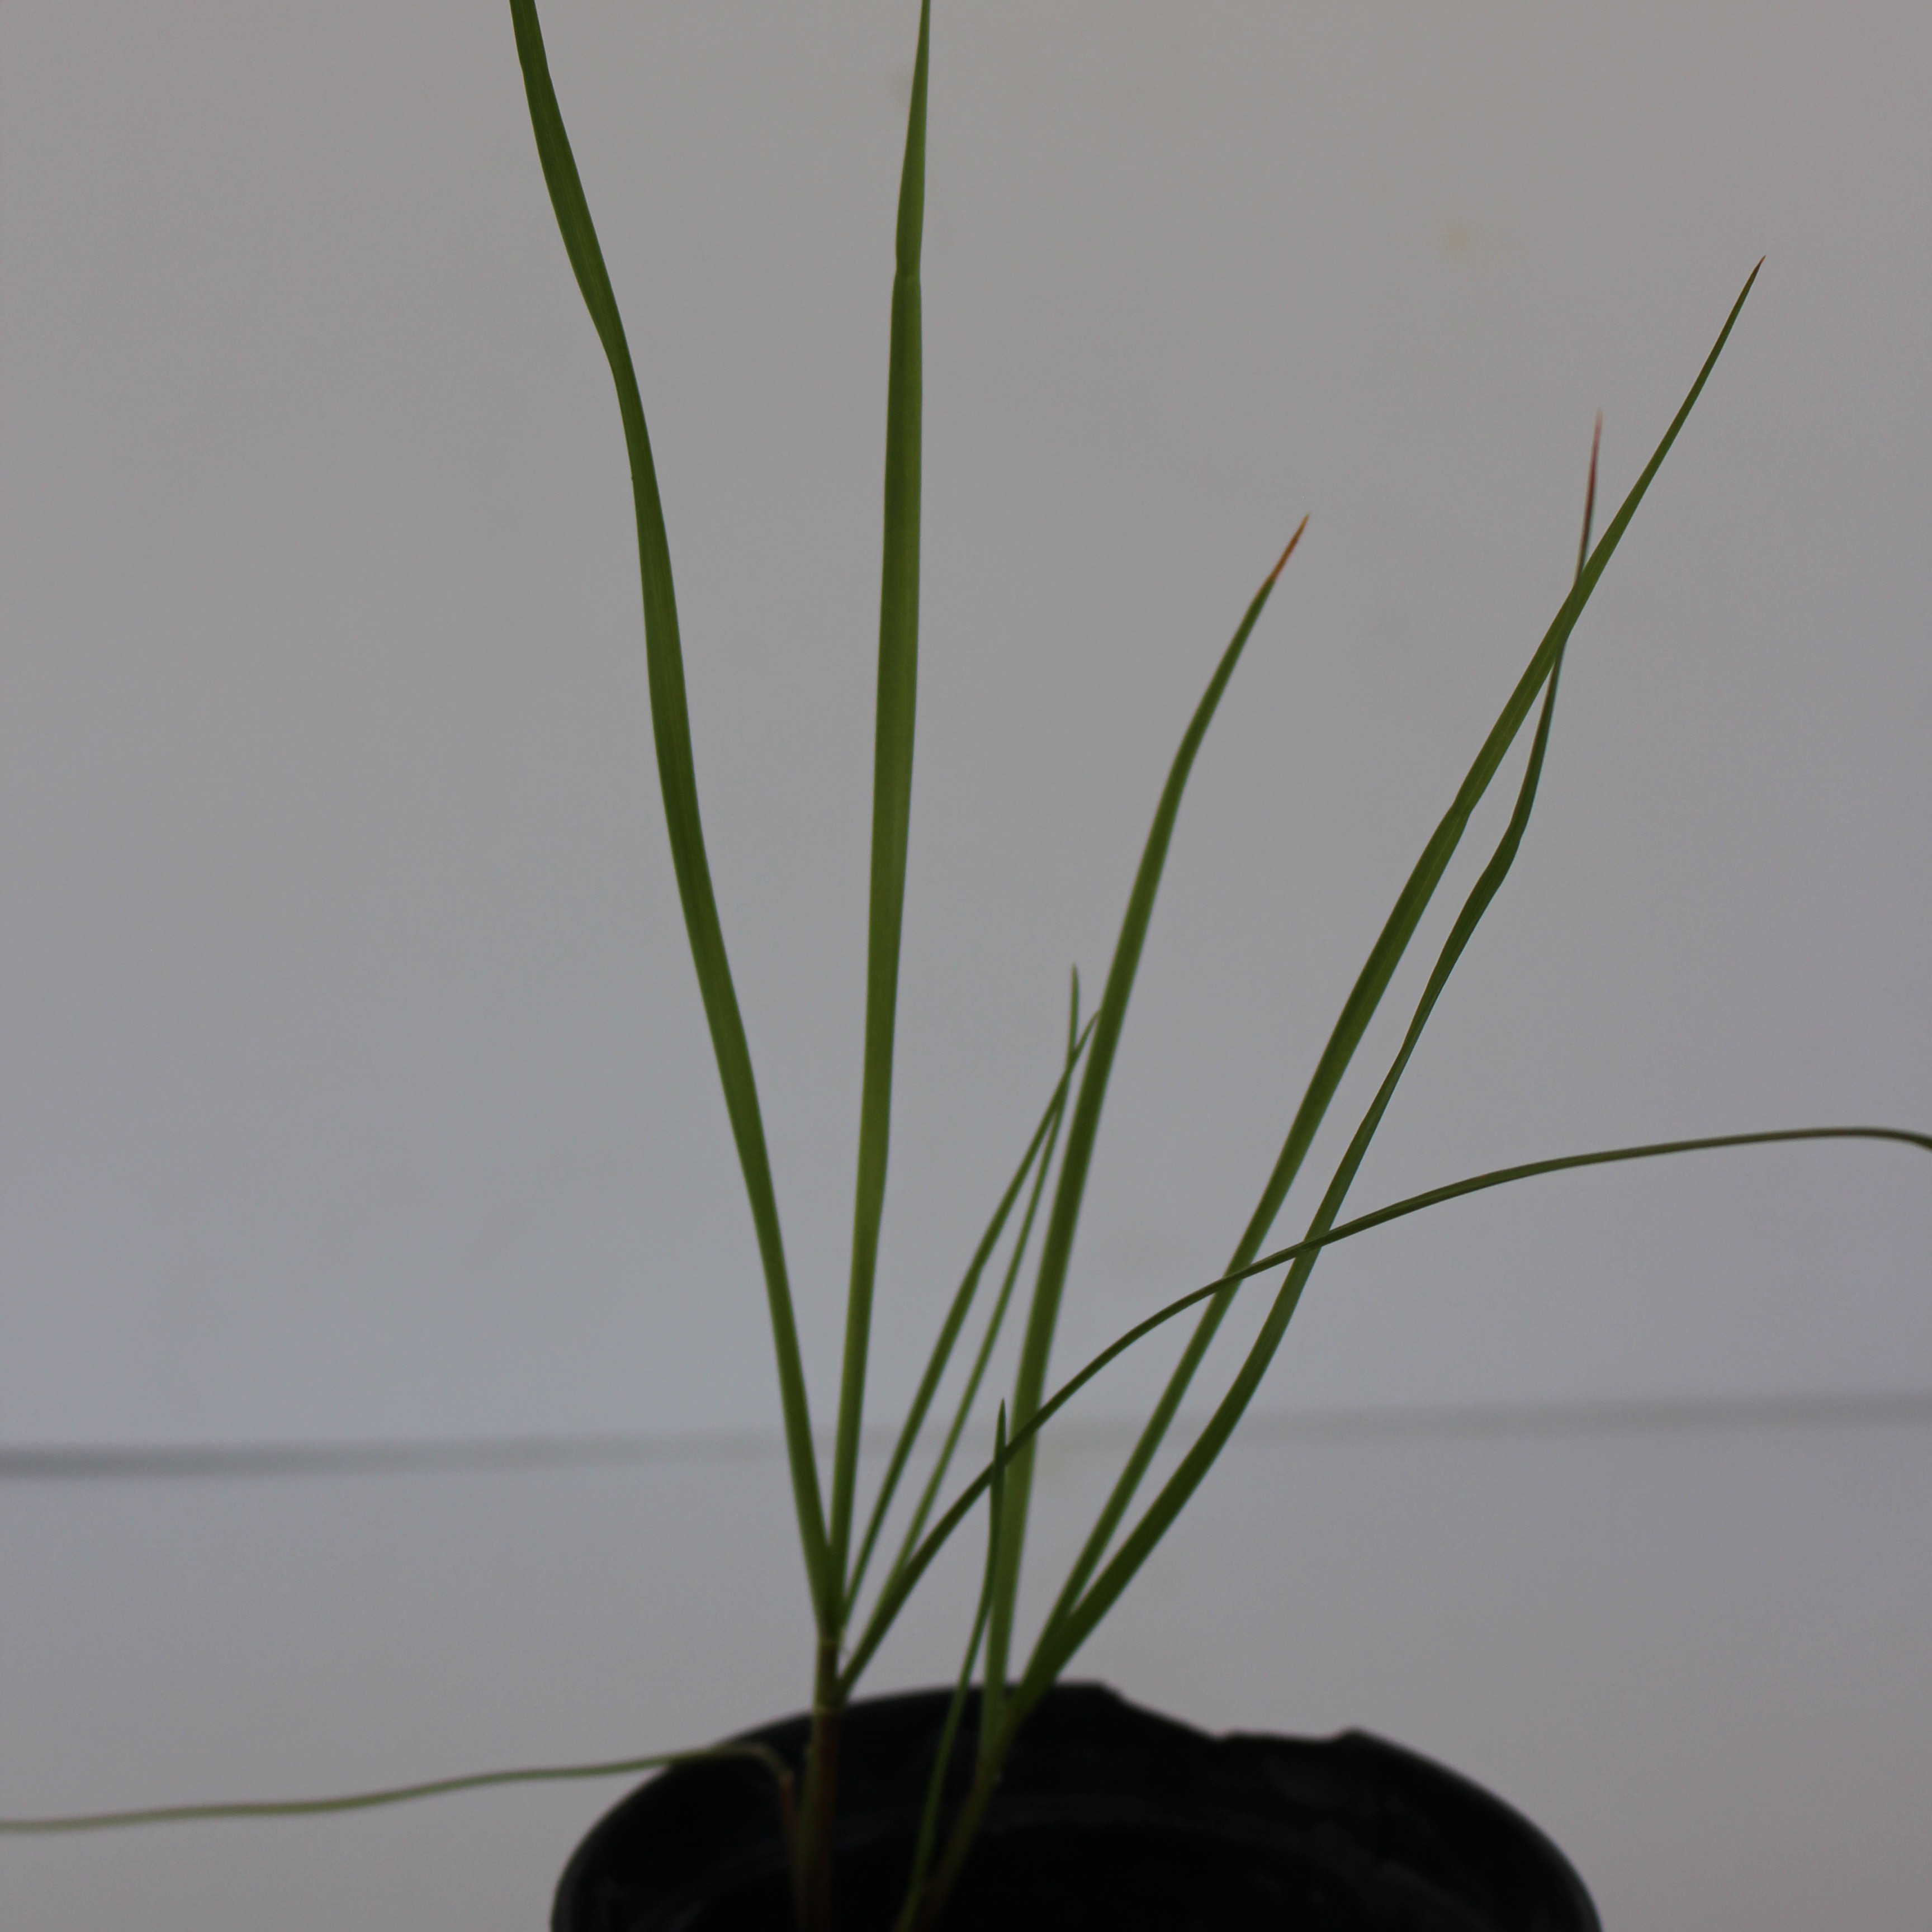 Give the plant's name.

Lolium multiflorum
